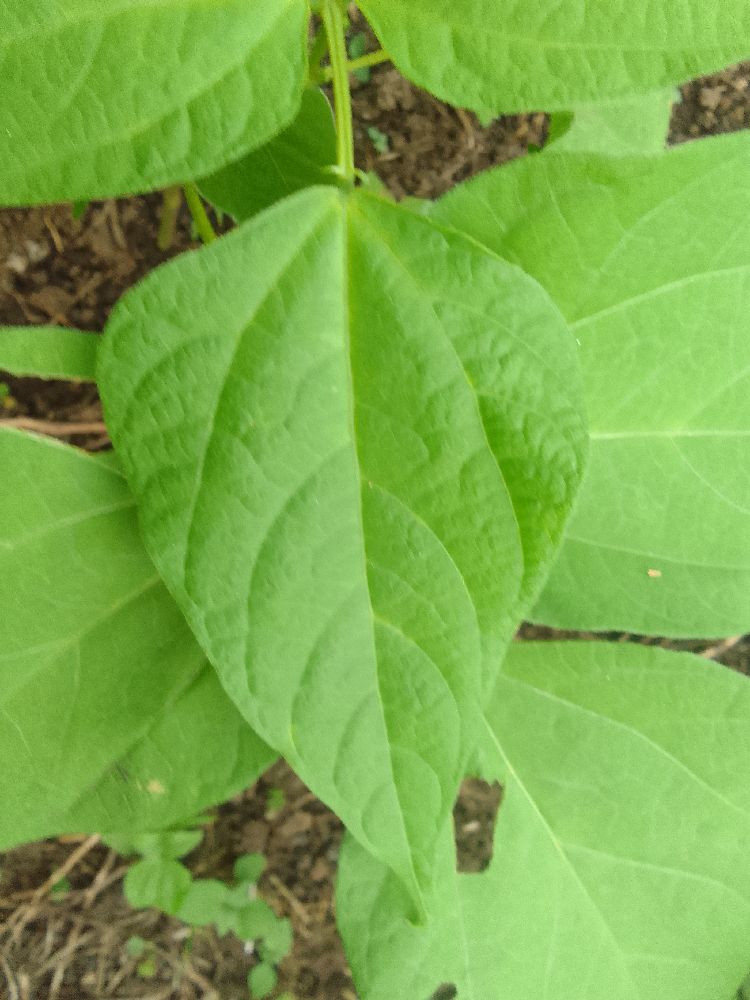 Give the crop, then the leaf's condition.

common bean, healthy
